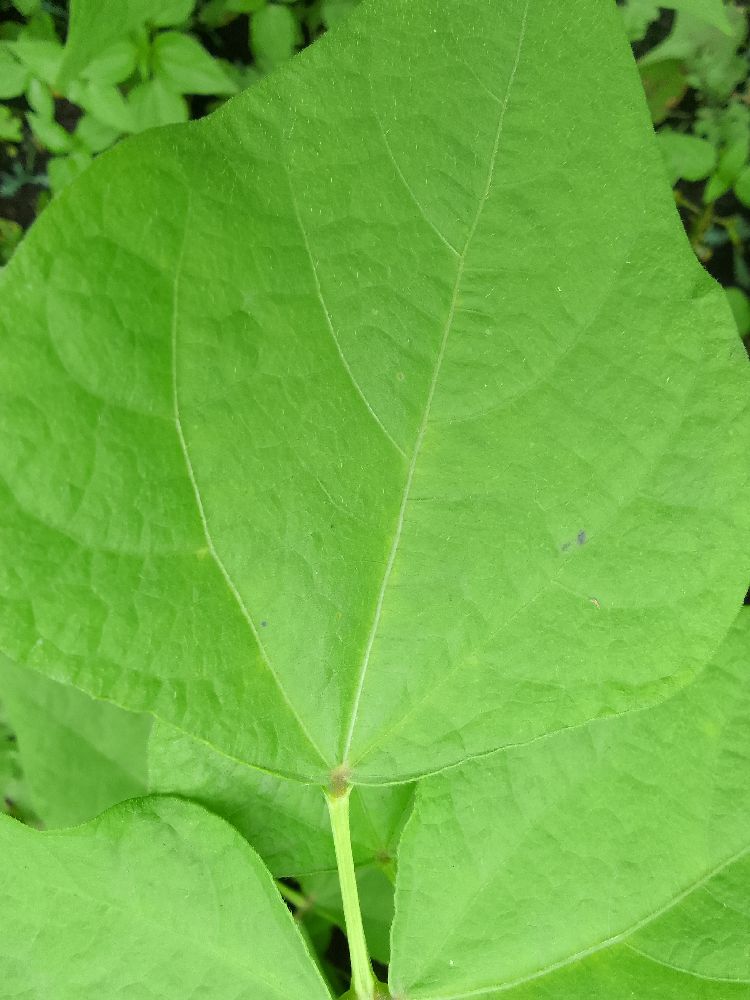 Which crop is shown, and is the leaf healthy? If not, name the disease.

common bean, healthy
